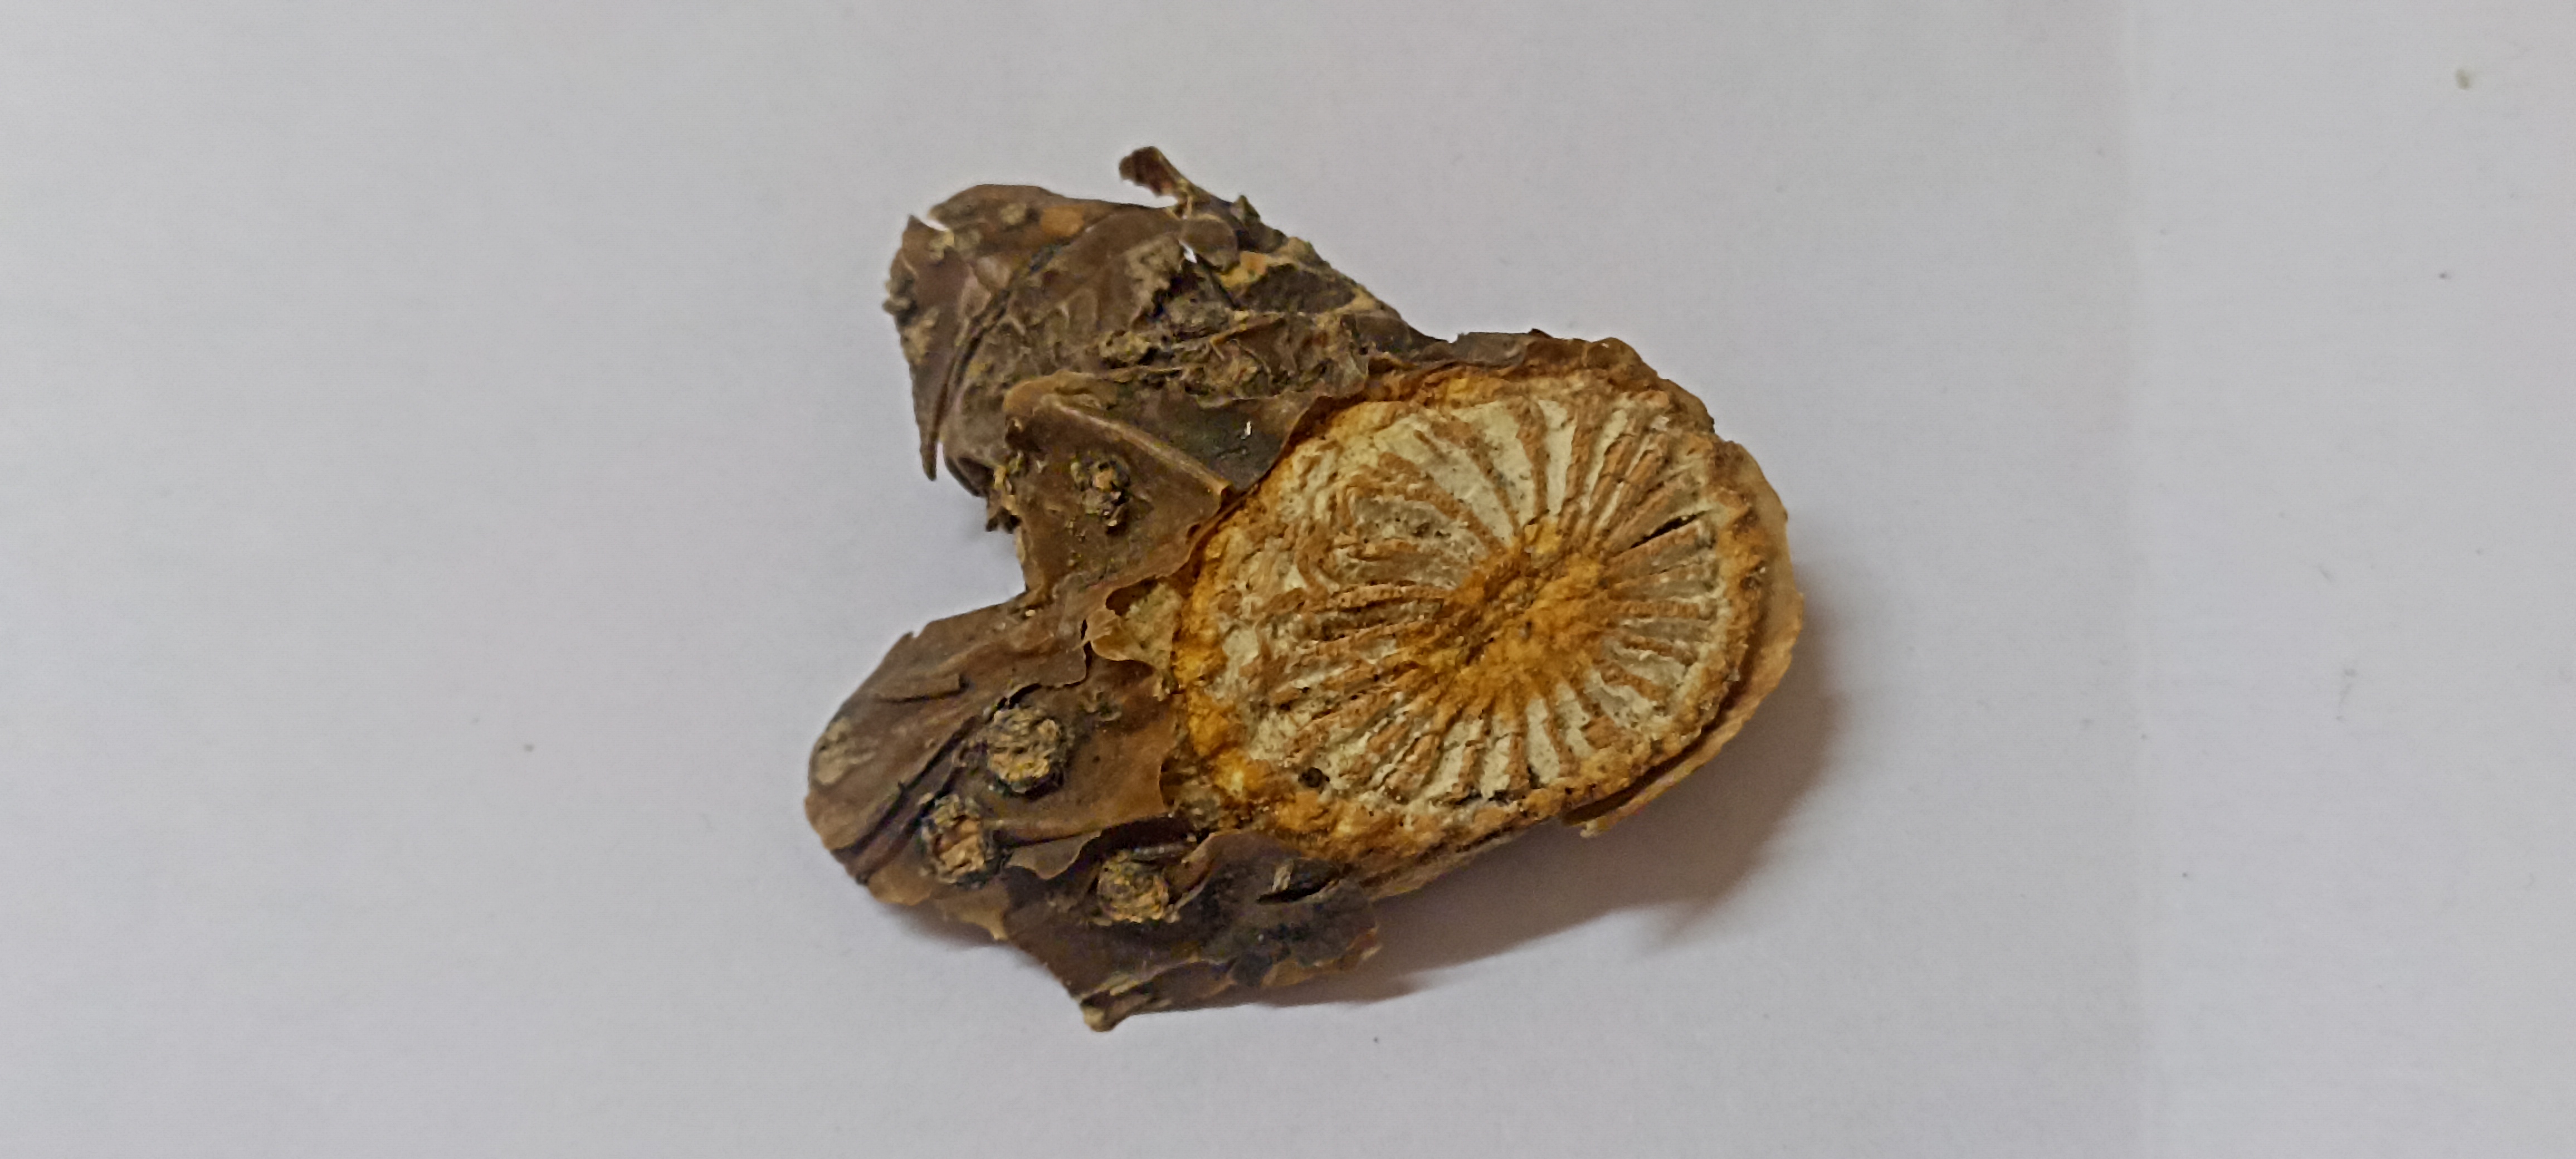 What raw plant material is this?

gulvel
